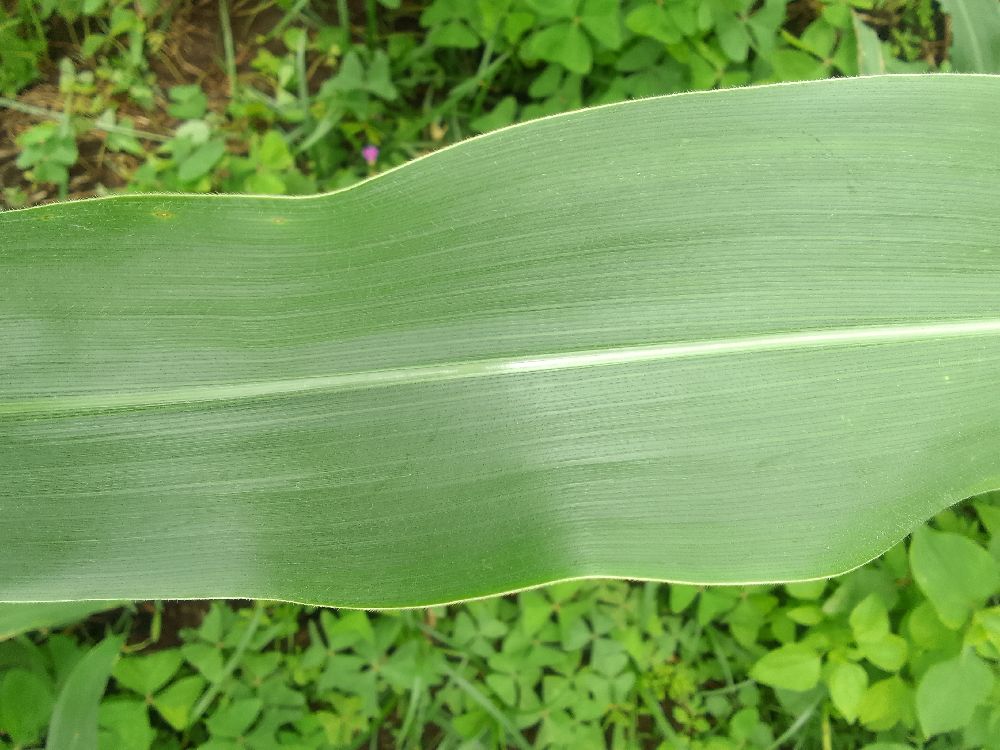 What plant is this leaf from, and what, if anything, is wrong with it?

maize, healthy
